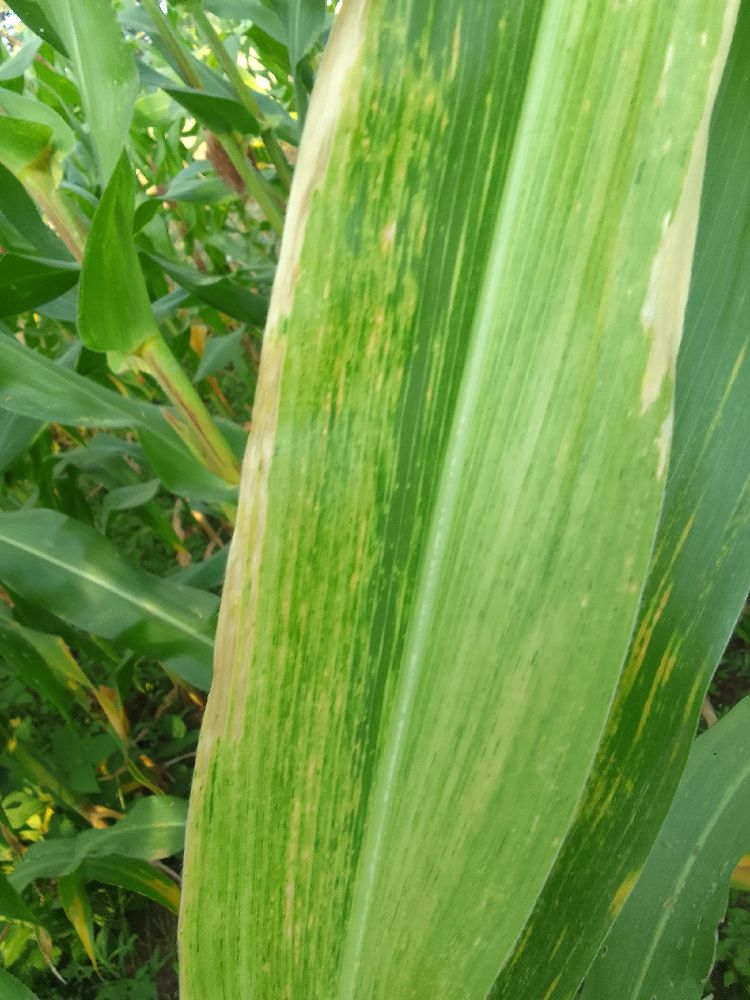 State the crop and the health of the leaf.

maize, maize lethal necrosis
